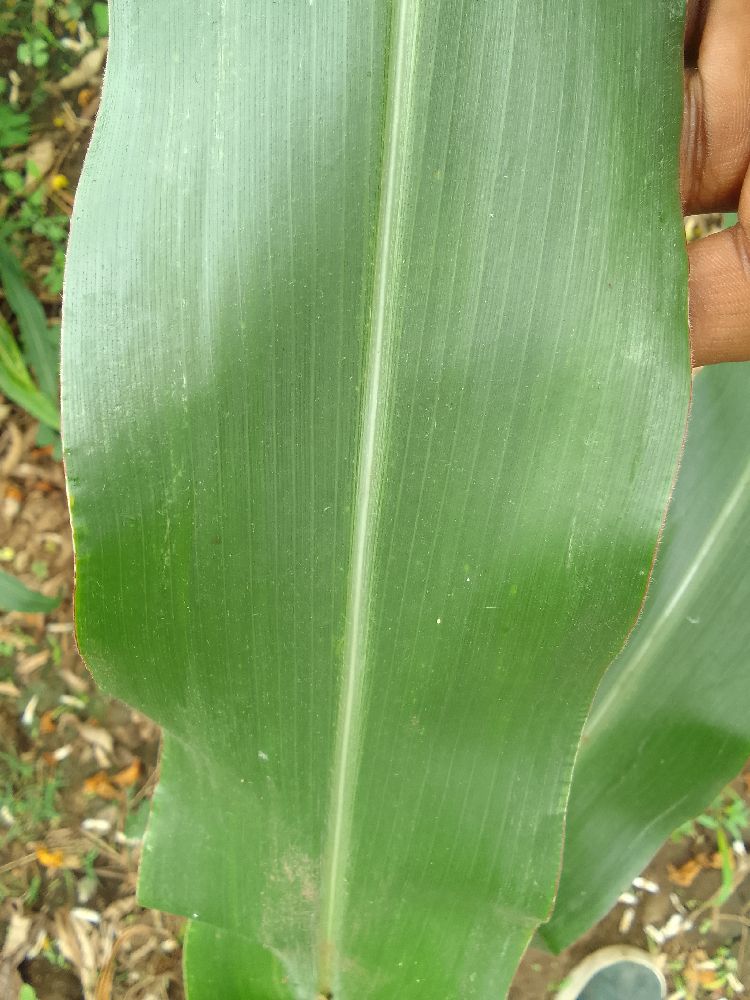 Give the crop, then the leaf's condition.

maize, healthy
